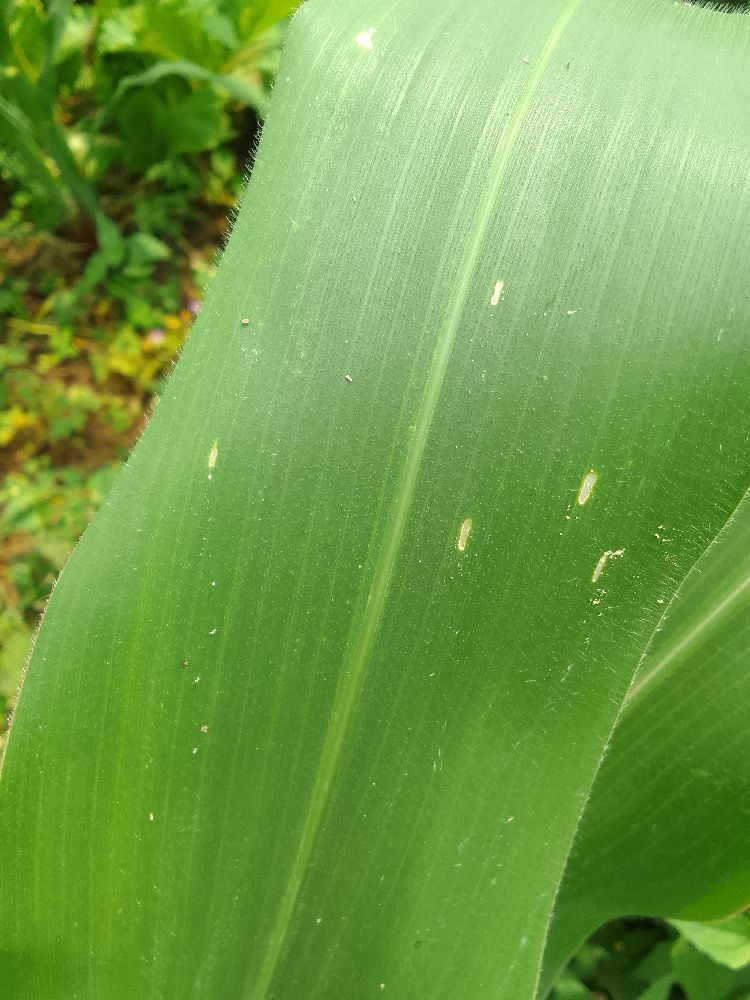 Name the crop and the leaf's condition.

maize, healthy
